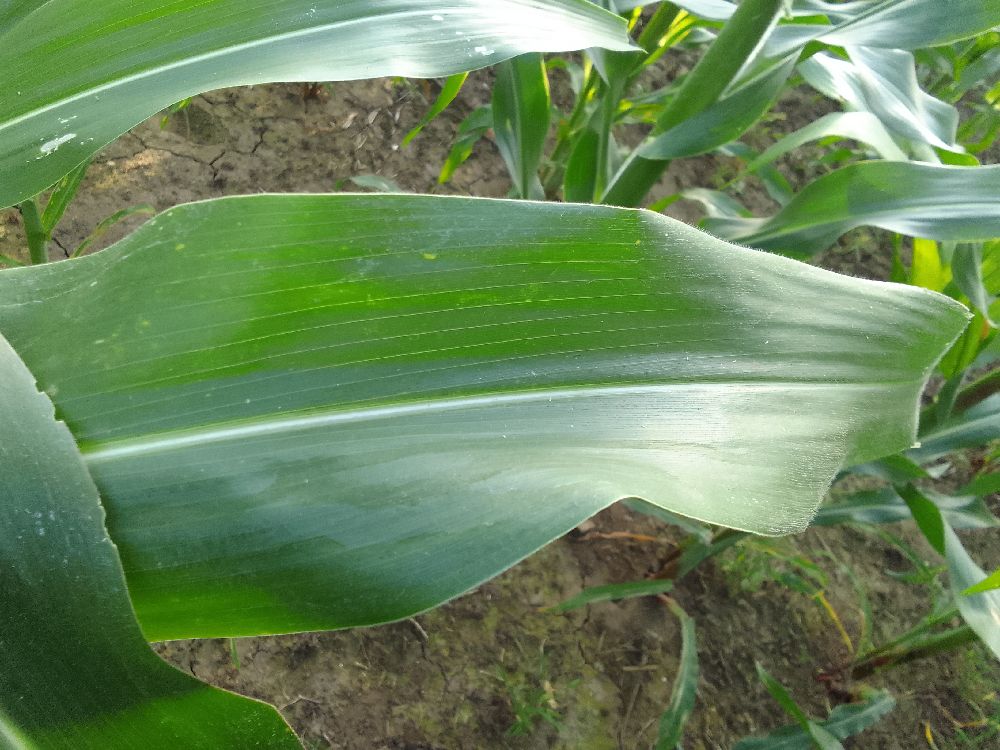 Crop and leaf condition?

maize, healthy
